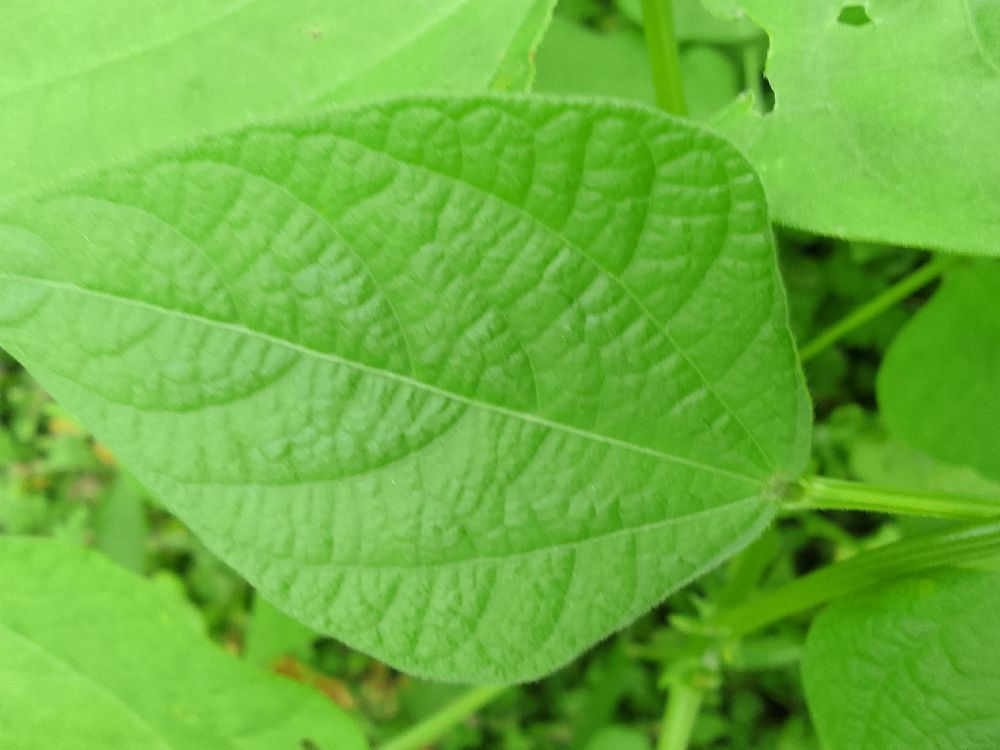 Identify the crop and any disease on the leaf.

common bean, healthy
